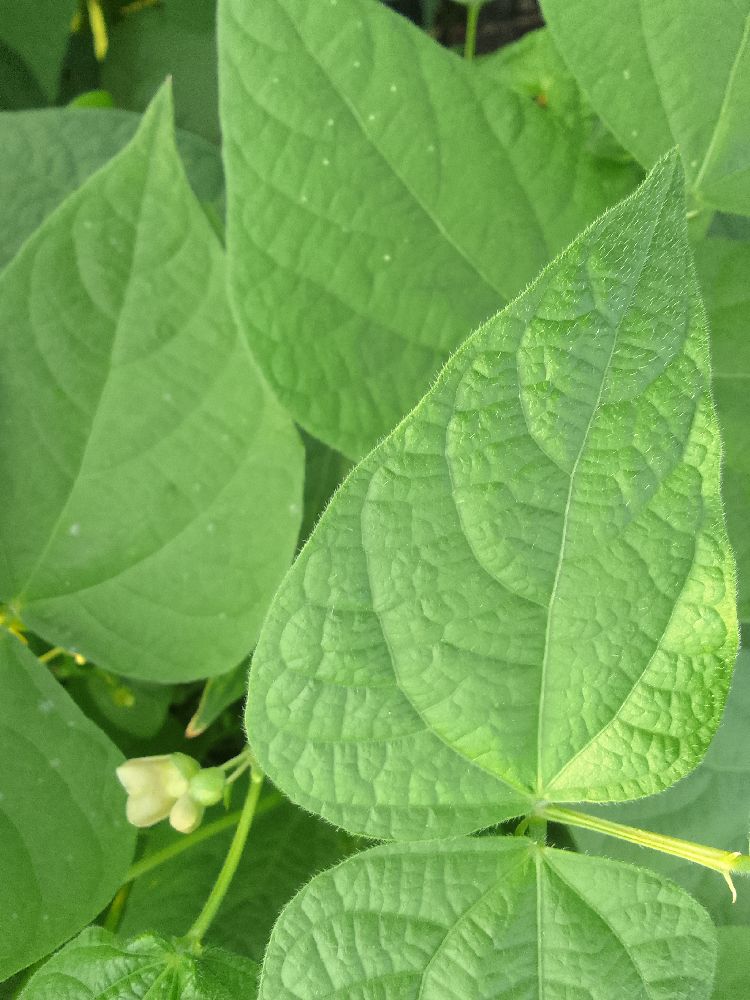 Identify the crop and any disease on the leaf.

common bean, healthy
